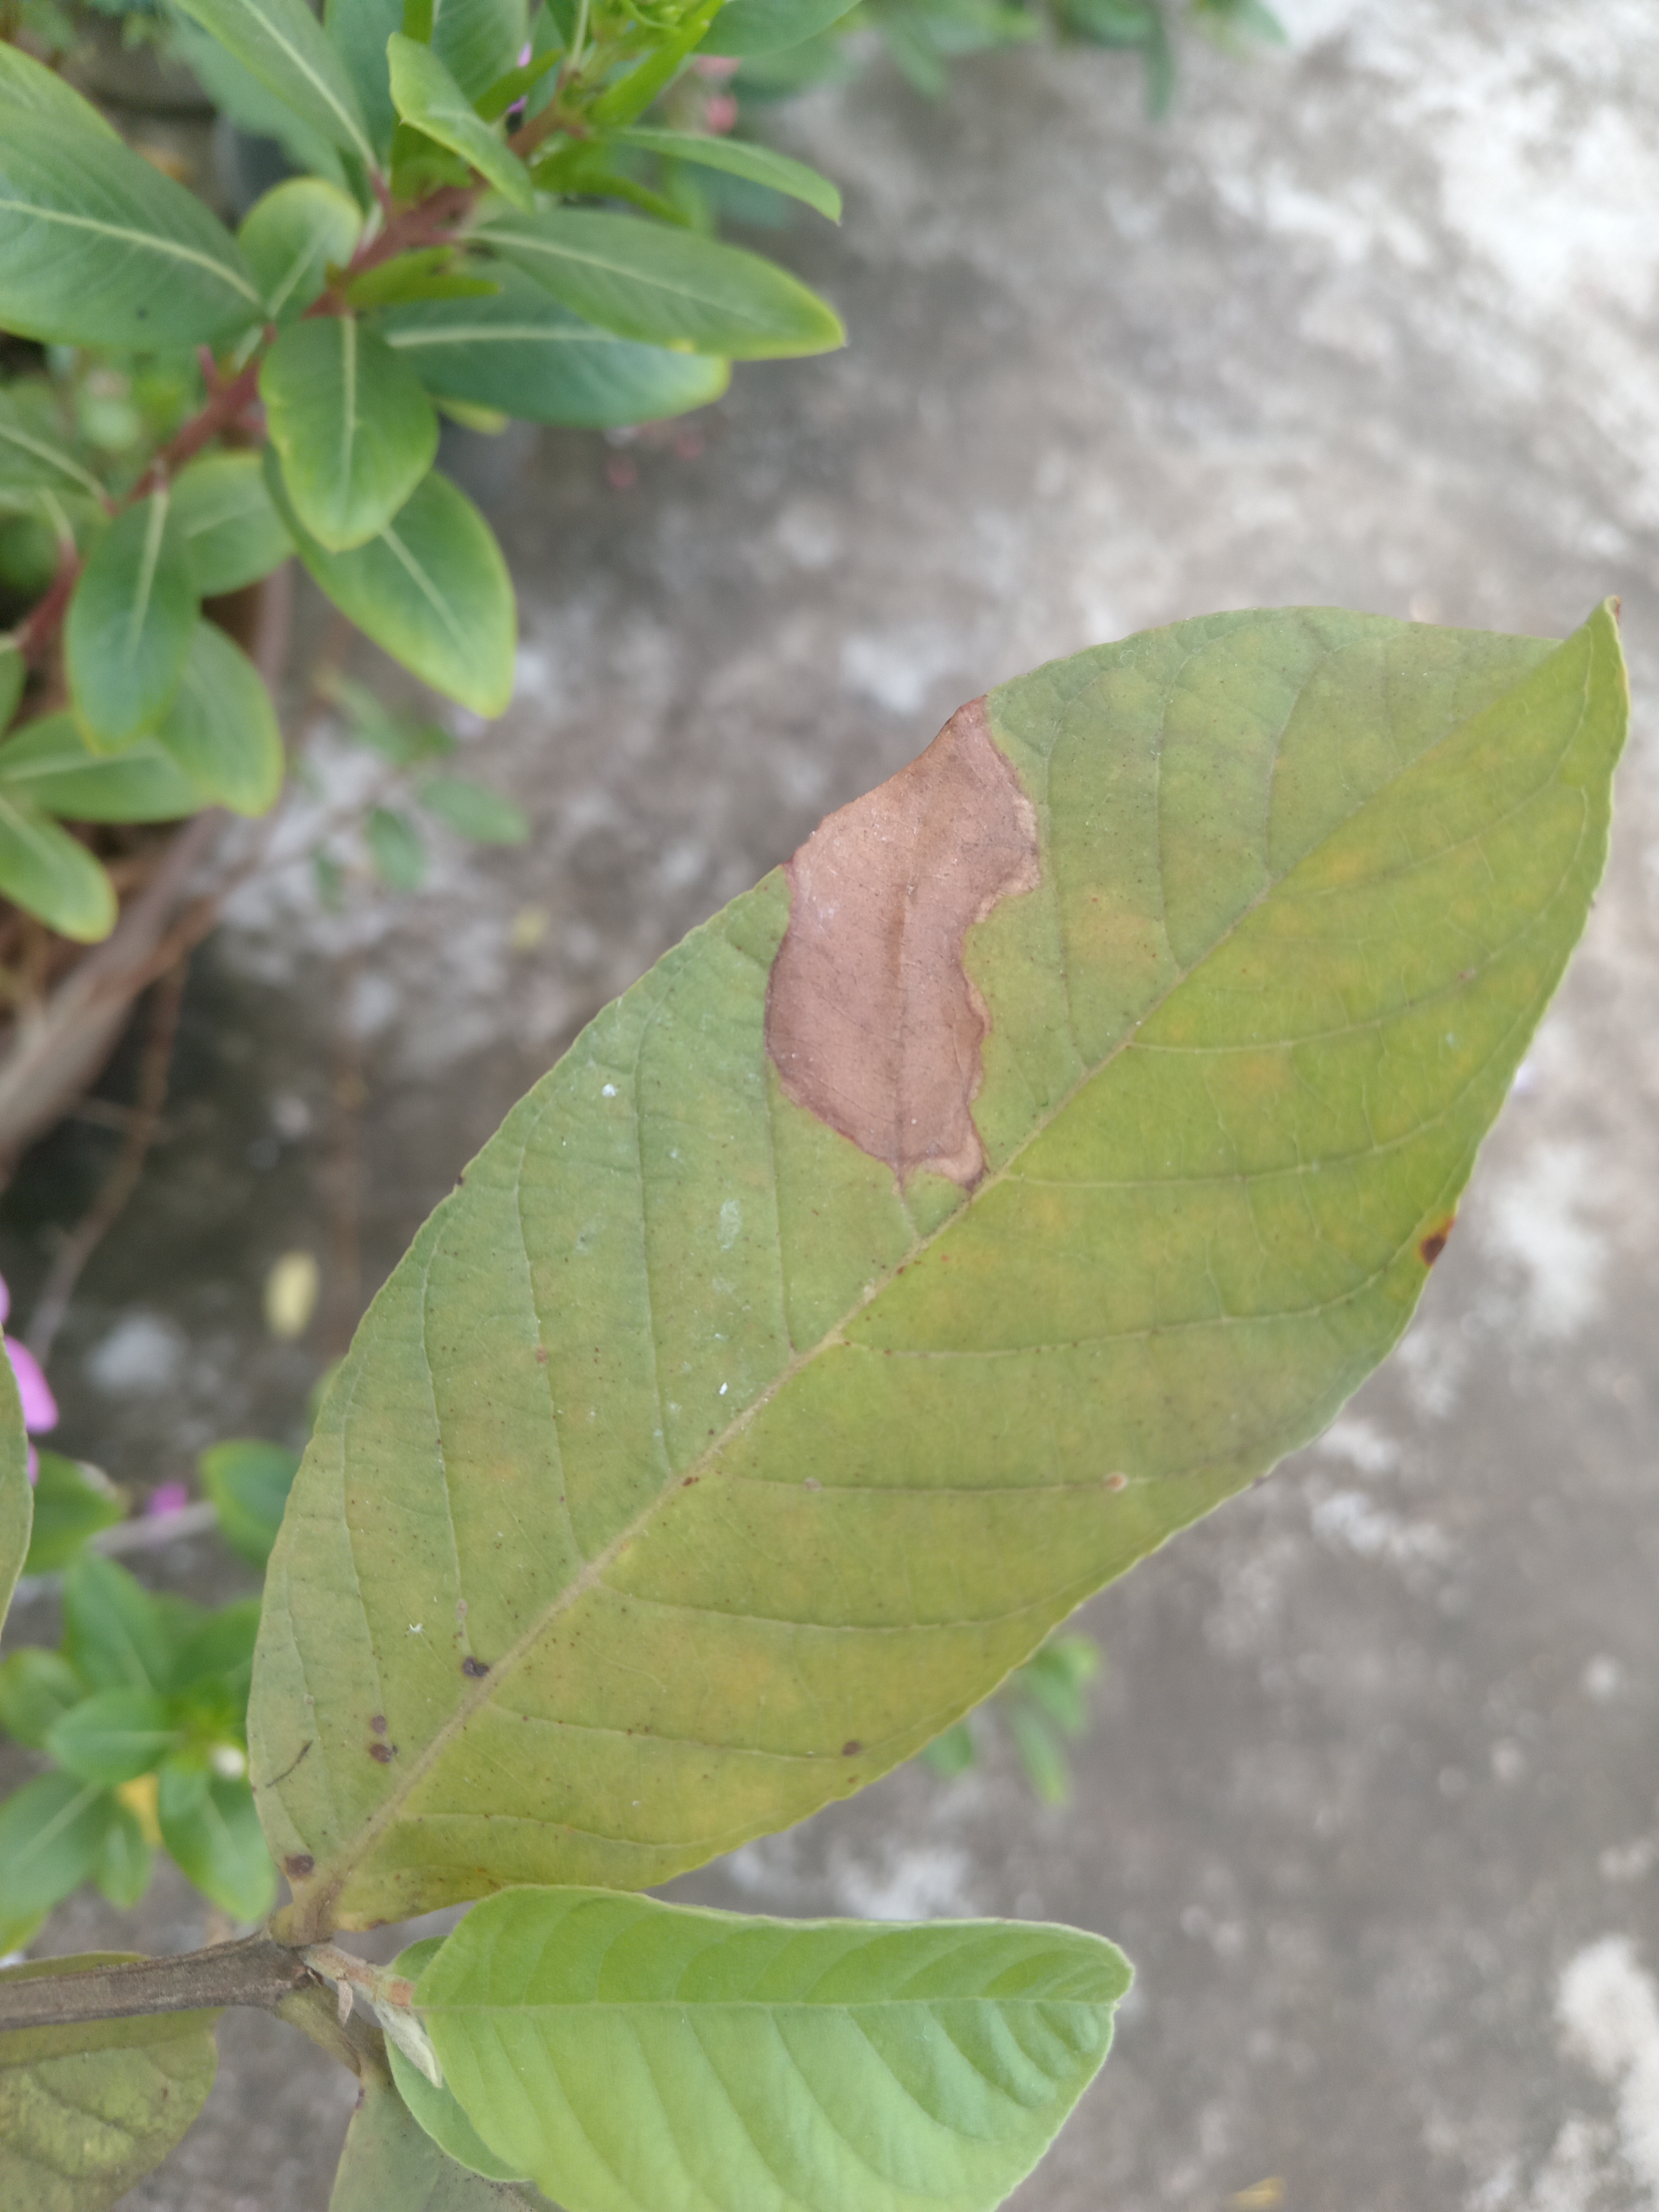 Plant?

guava
